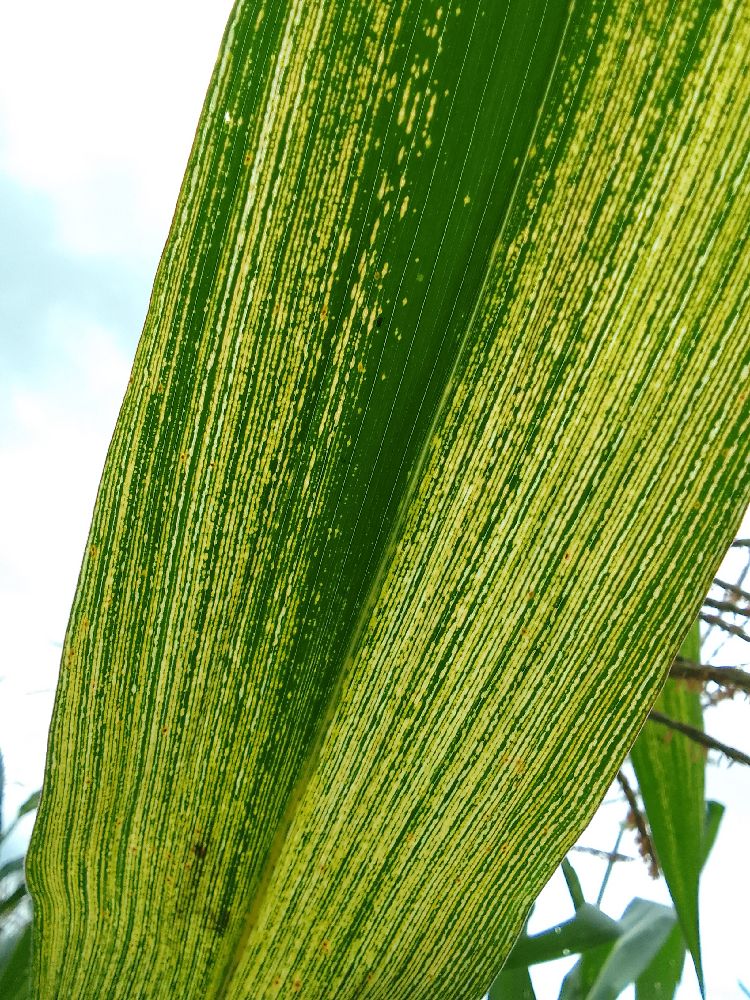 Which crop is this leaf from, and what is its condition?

maize, maize streak virus
